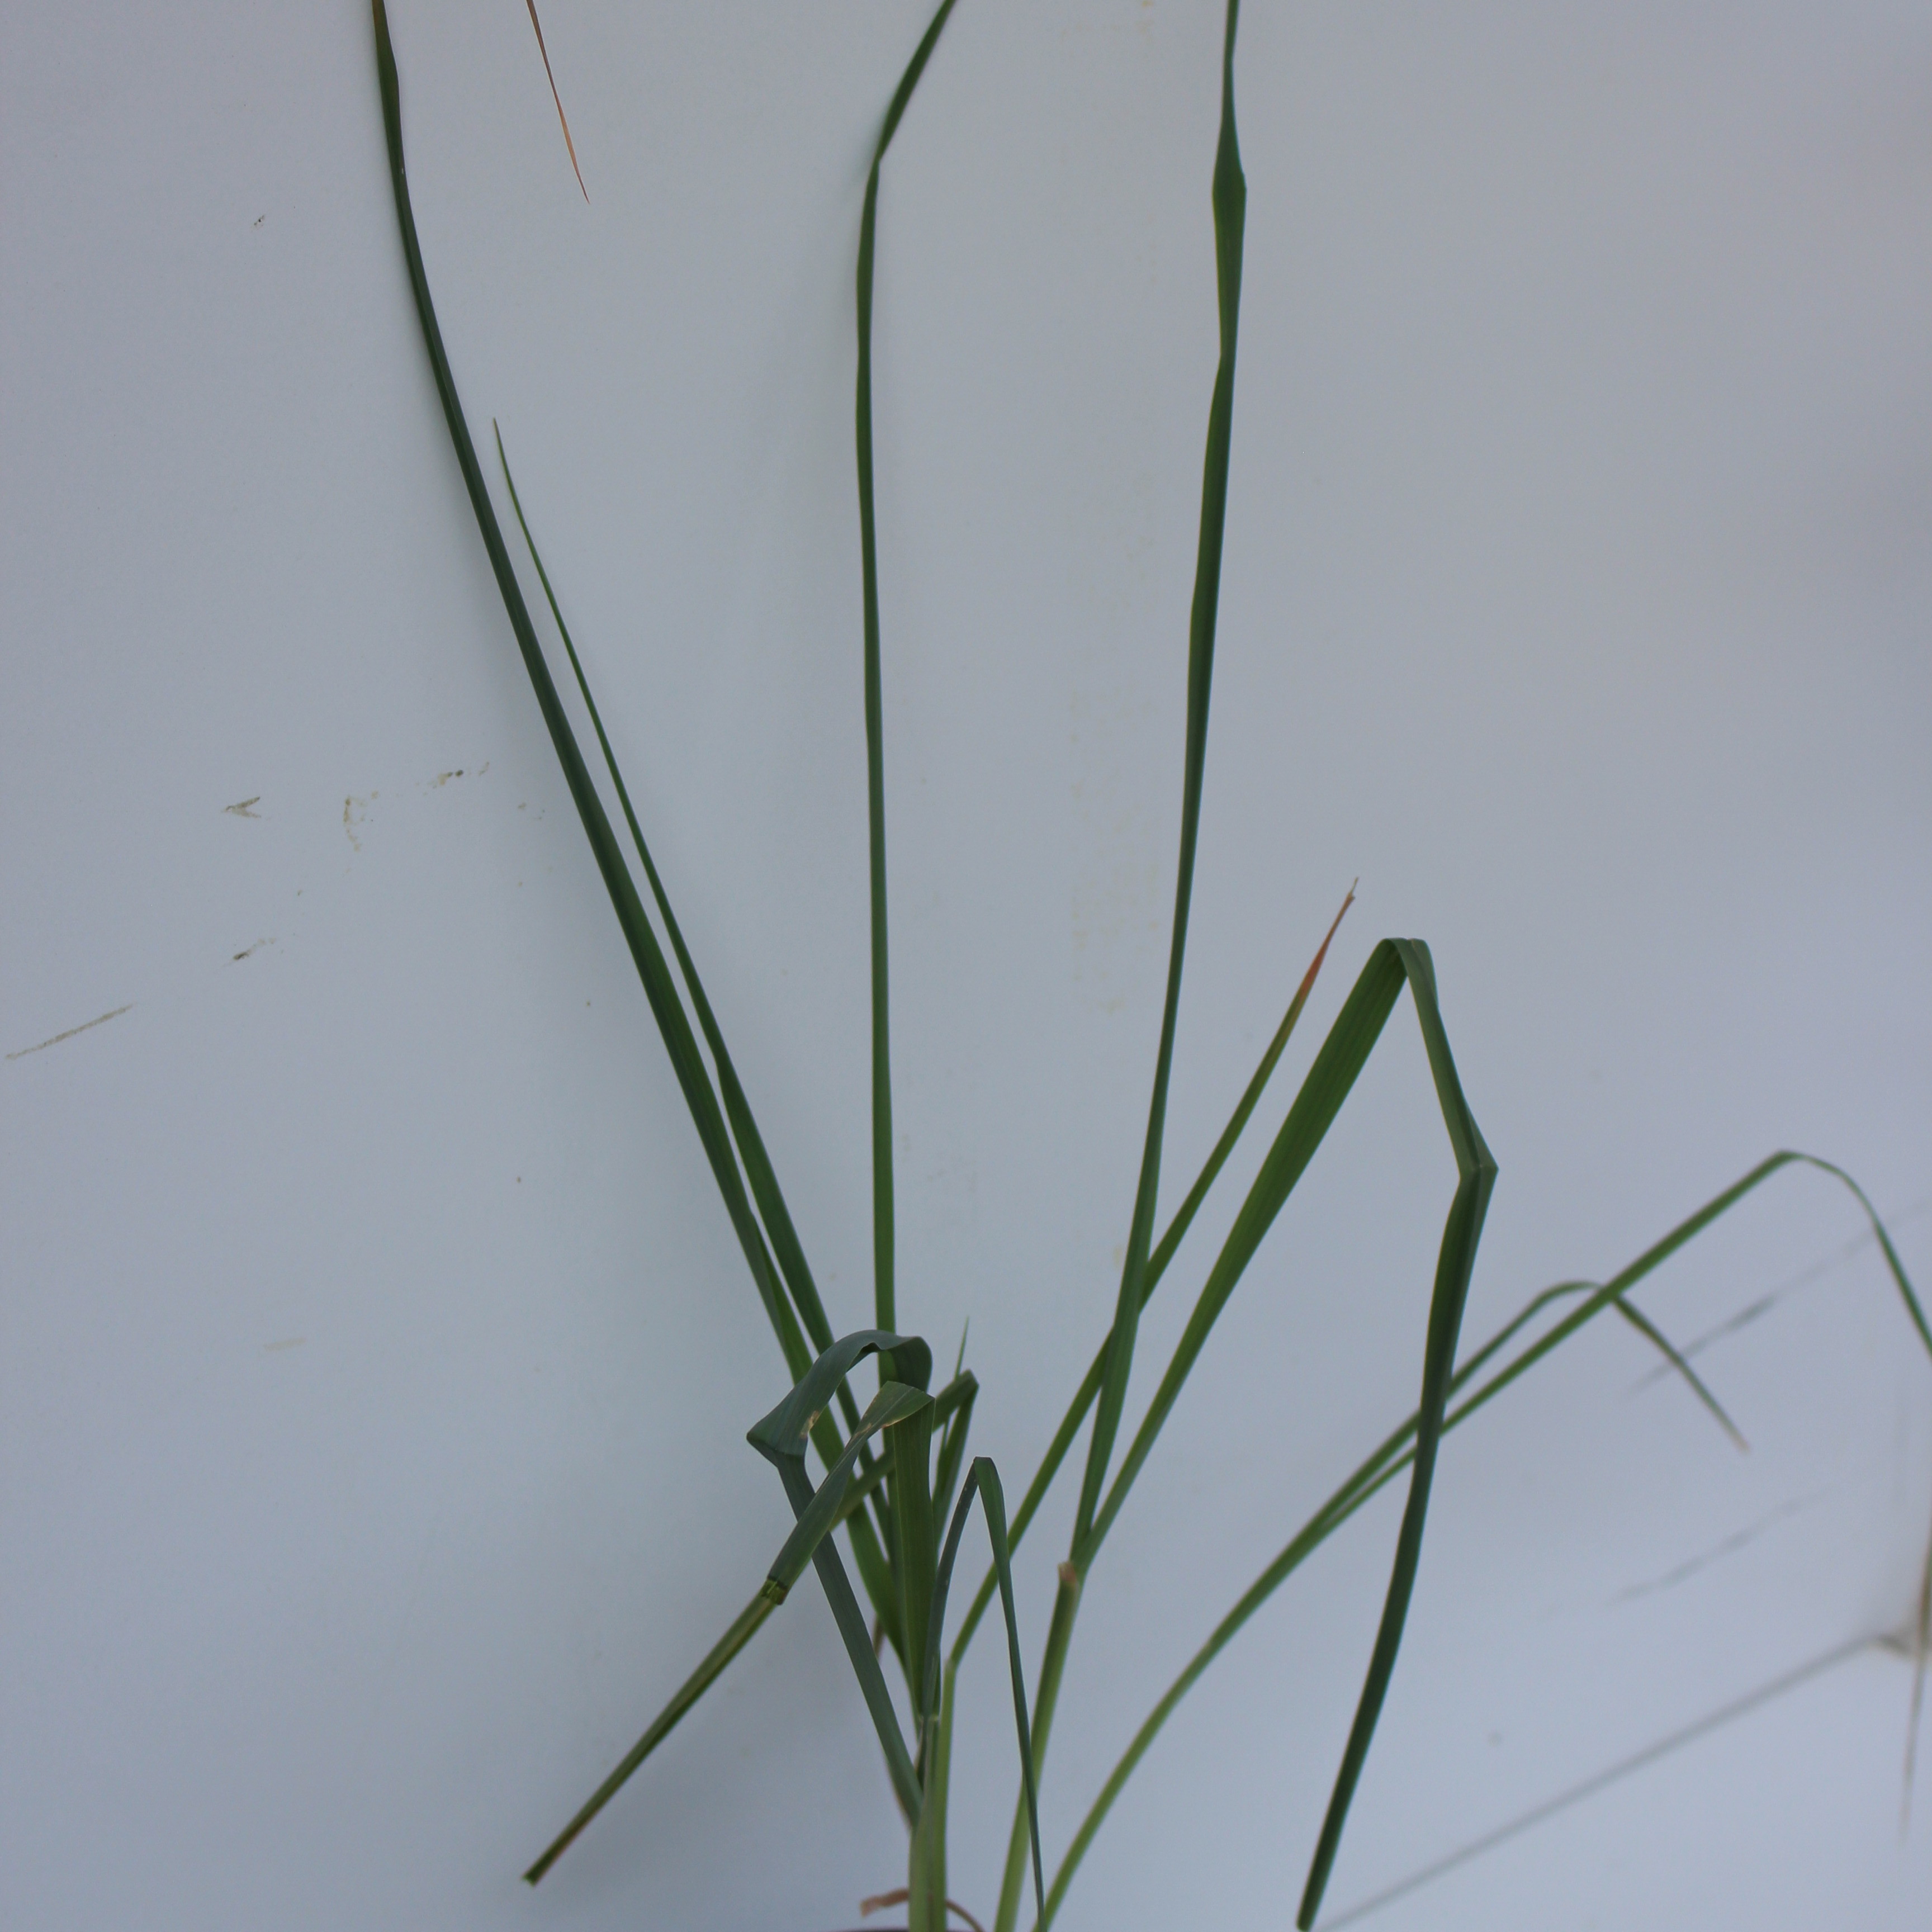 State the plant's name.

Avena sterilis
